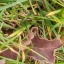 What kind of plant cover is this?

grass
